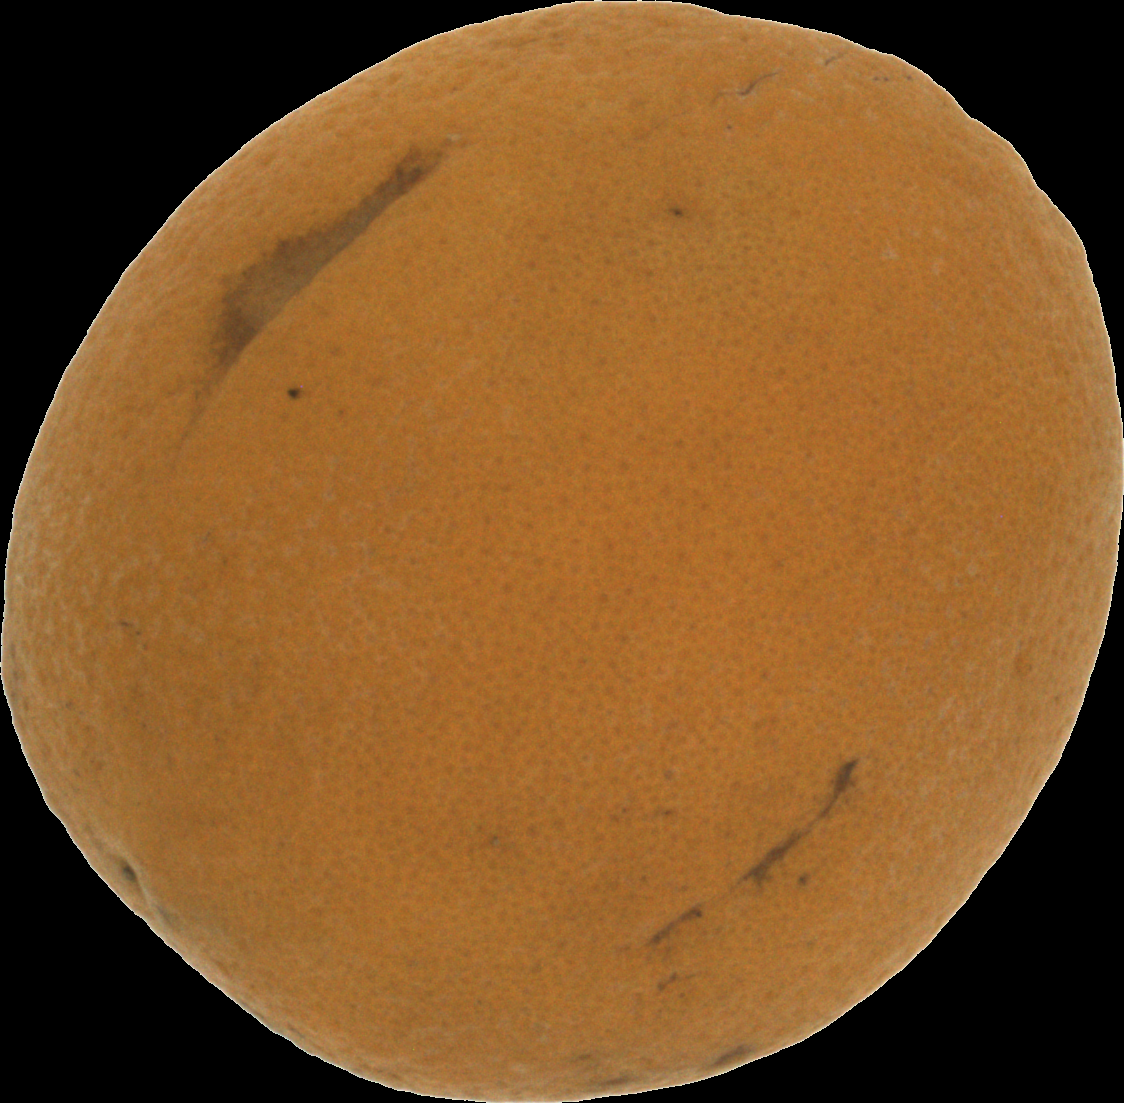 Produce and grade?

orange, bad
